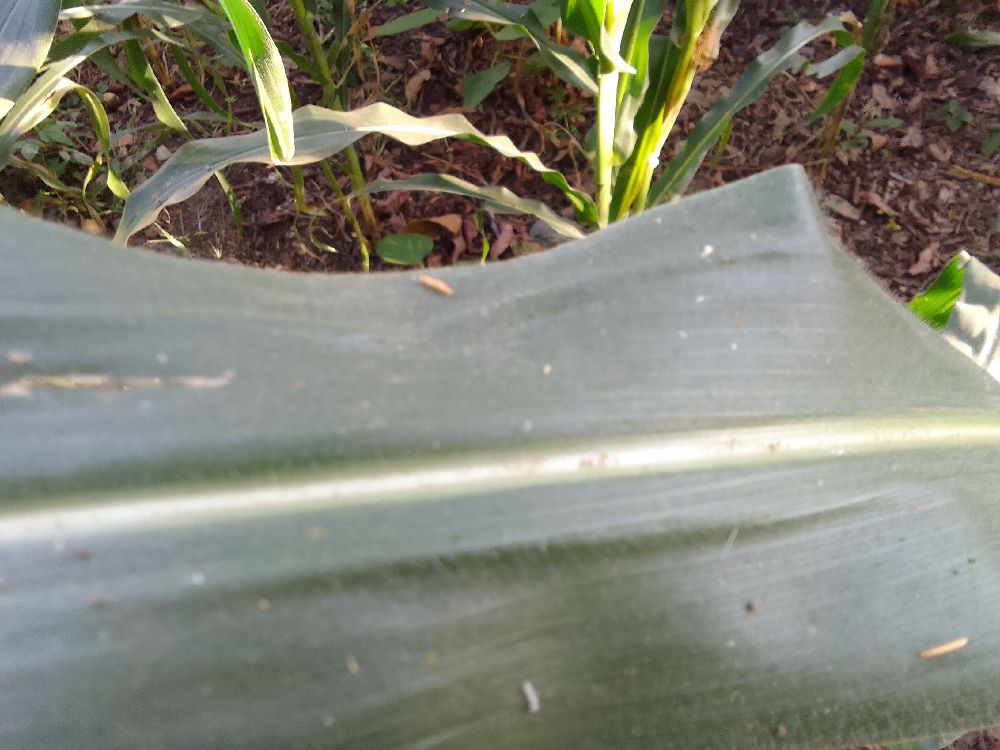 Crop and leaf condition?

maize, healthy
